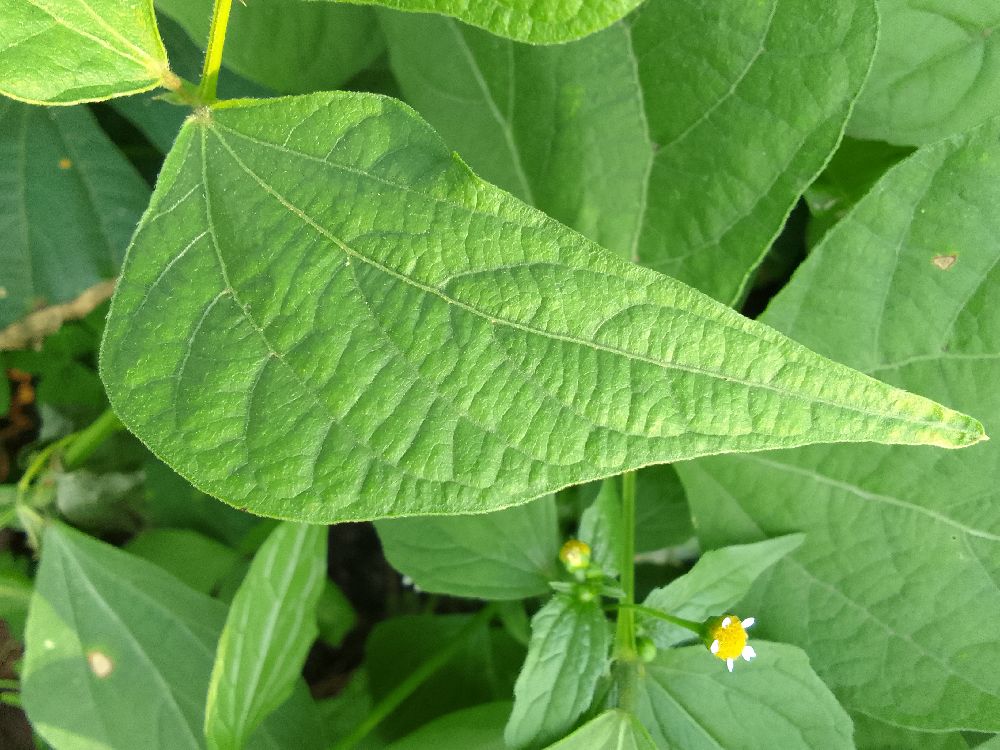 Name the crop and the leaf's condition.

common bean, healthy
